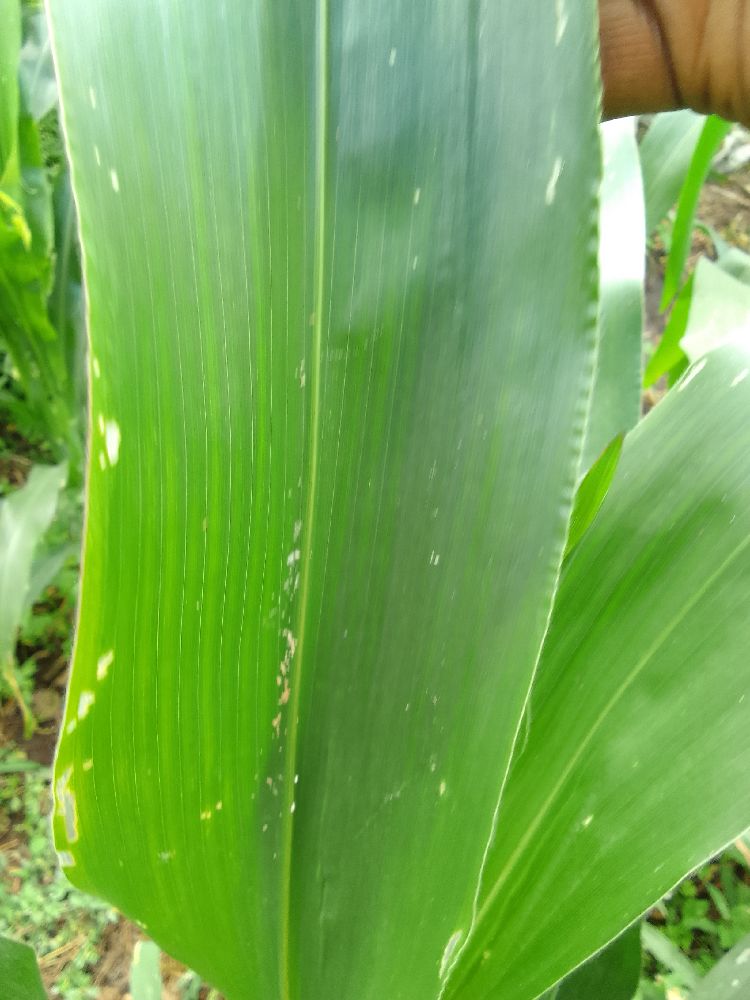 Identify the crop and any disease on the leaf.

maize, healthy
